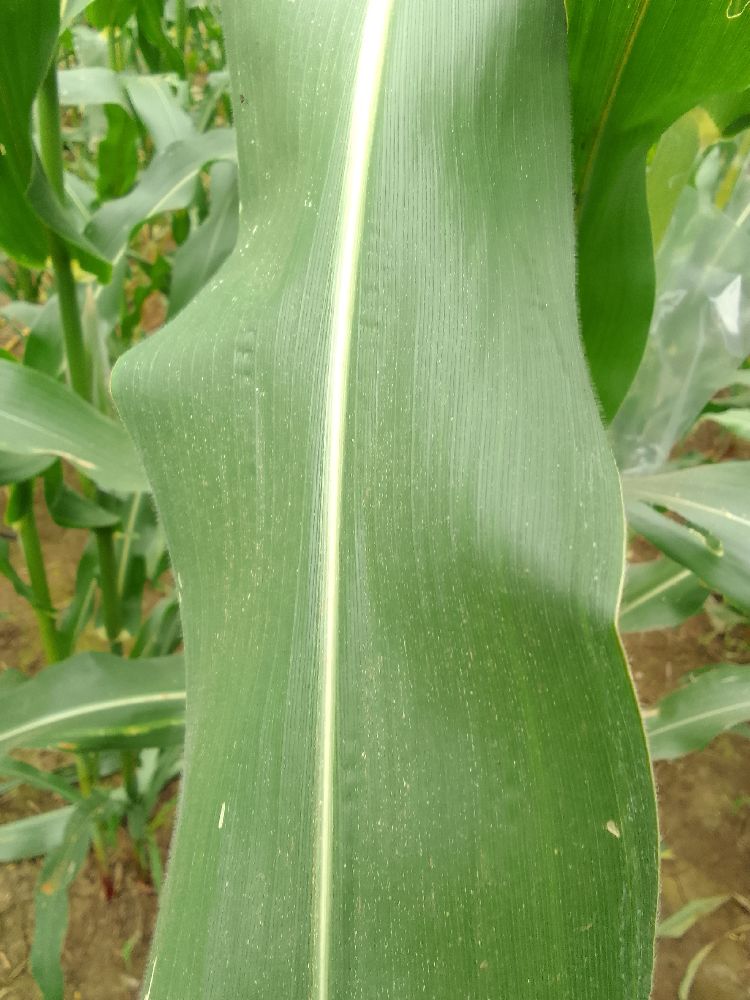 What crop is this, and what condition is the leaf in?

maize, healthy
